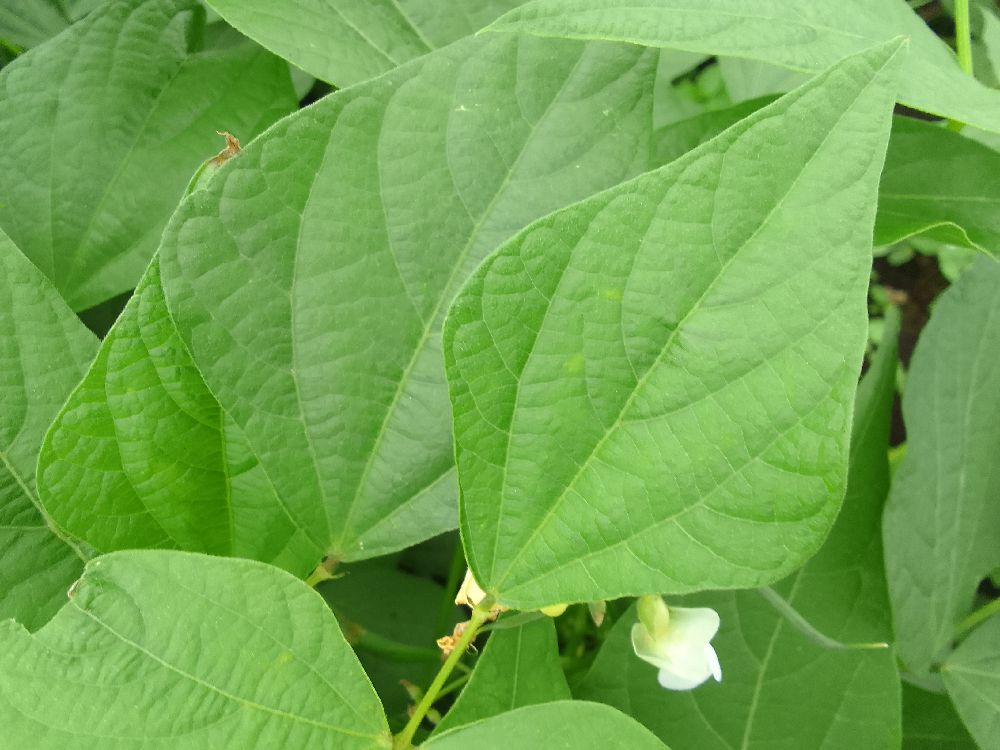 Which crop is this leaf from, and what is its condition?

common bean, healthy
